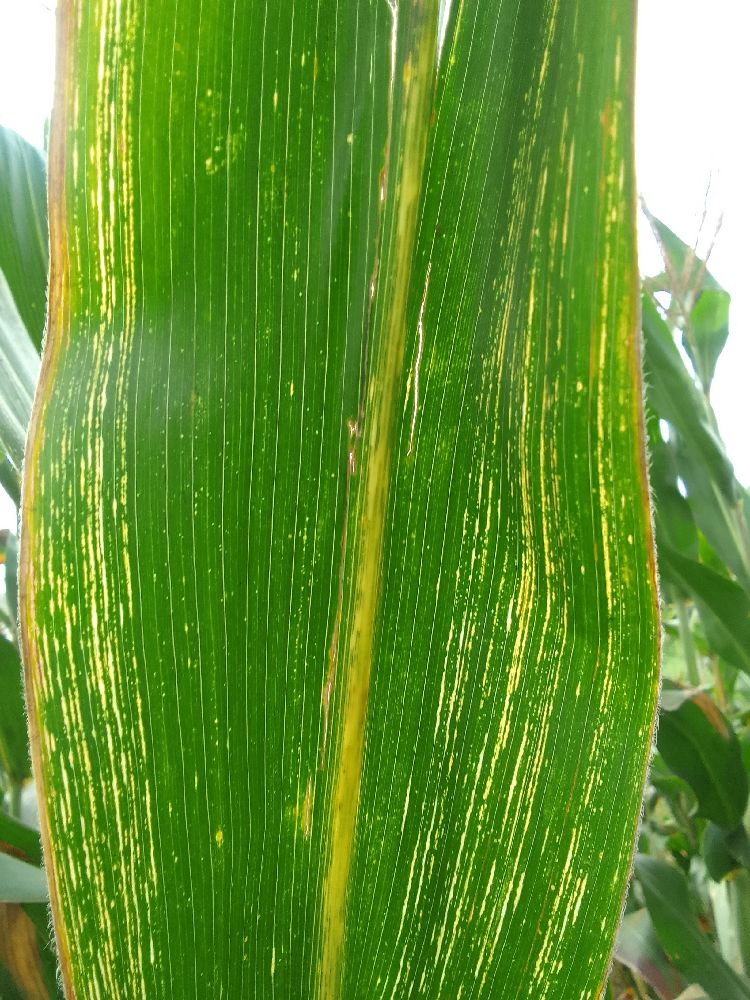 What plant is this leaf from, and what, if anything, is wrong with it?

maize, maize streak virus
